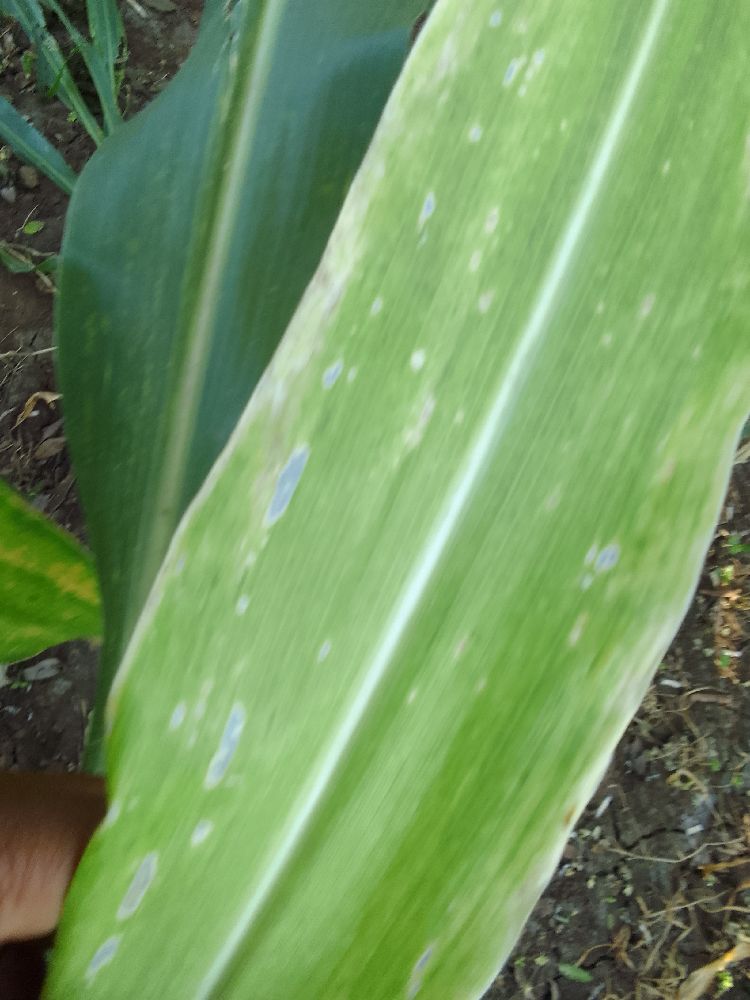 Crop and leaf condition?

maize, maize lethal necrosis
